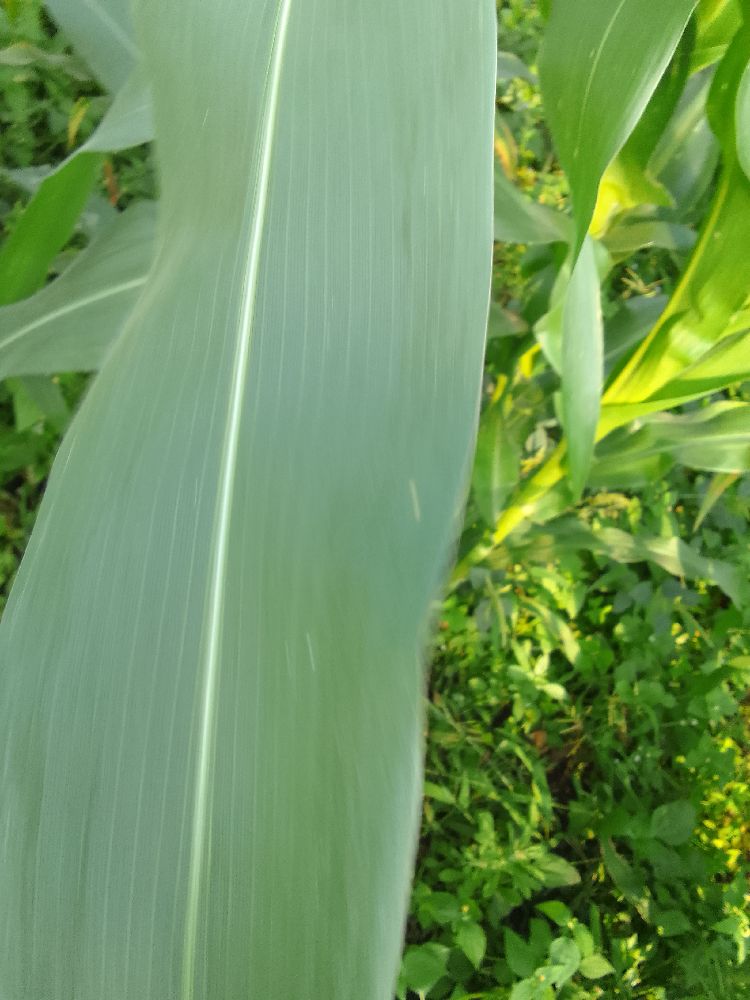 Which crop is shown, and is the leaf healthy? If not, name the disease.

maize, healthy
